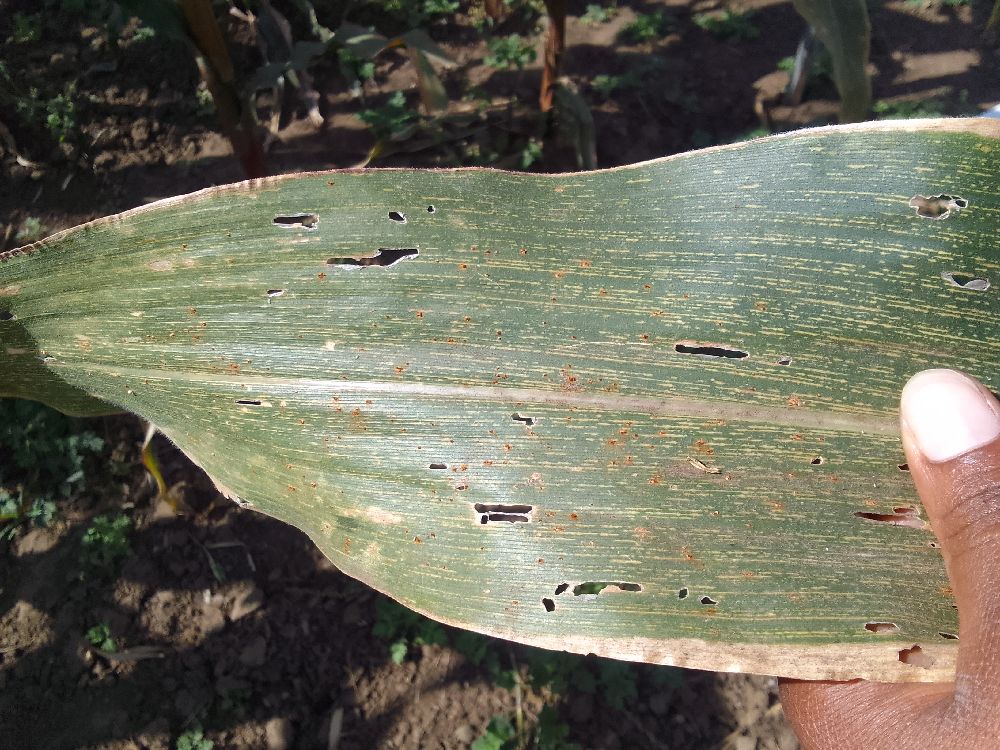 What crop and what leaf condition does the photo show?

maize, maize streak virus
